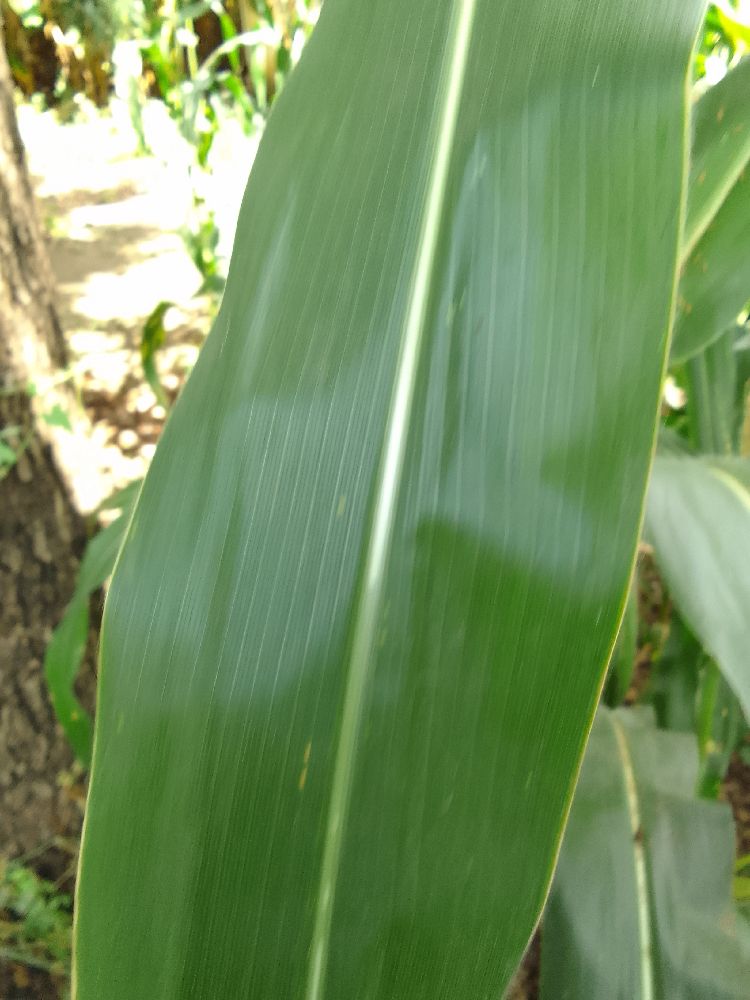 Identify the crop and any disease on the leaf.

maize, healthy
